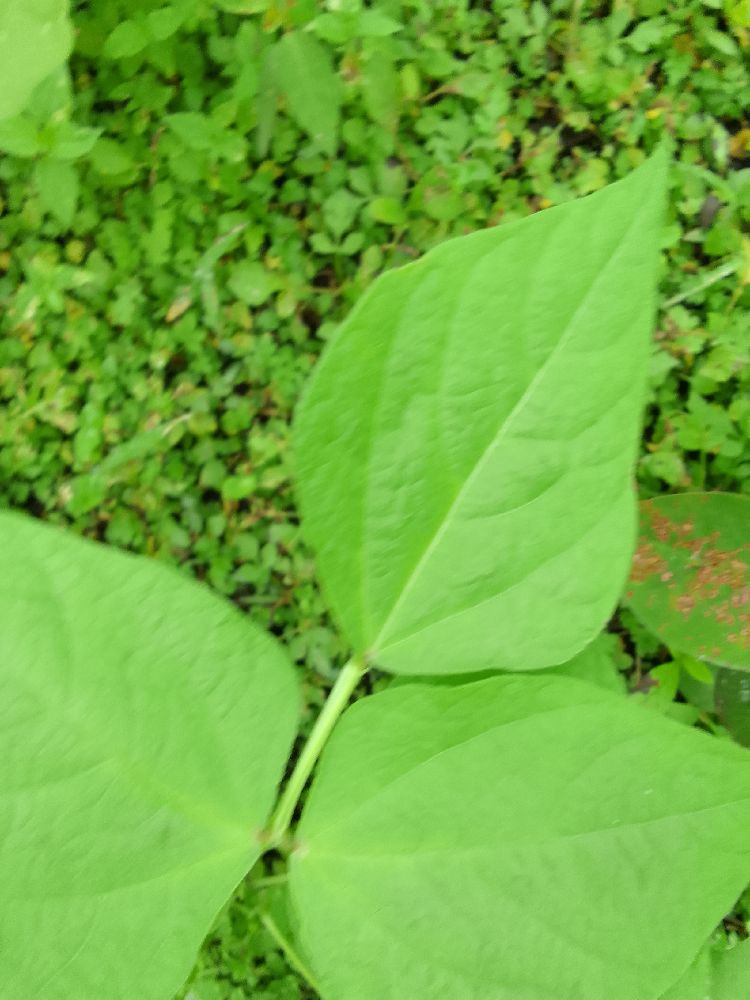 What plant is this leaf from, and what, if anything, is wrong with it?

common bean, healthy
